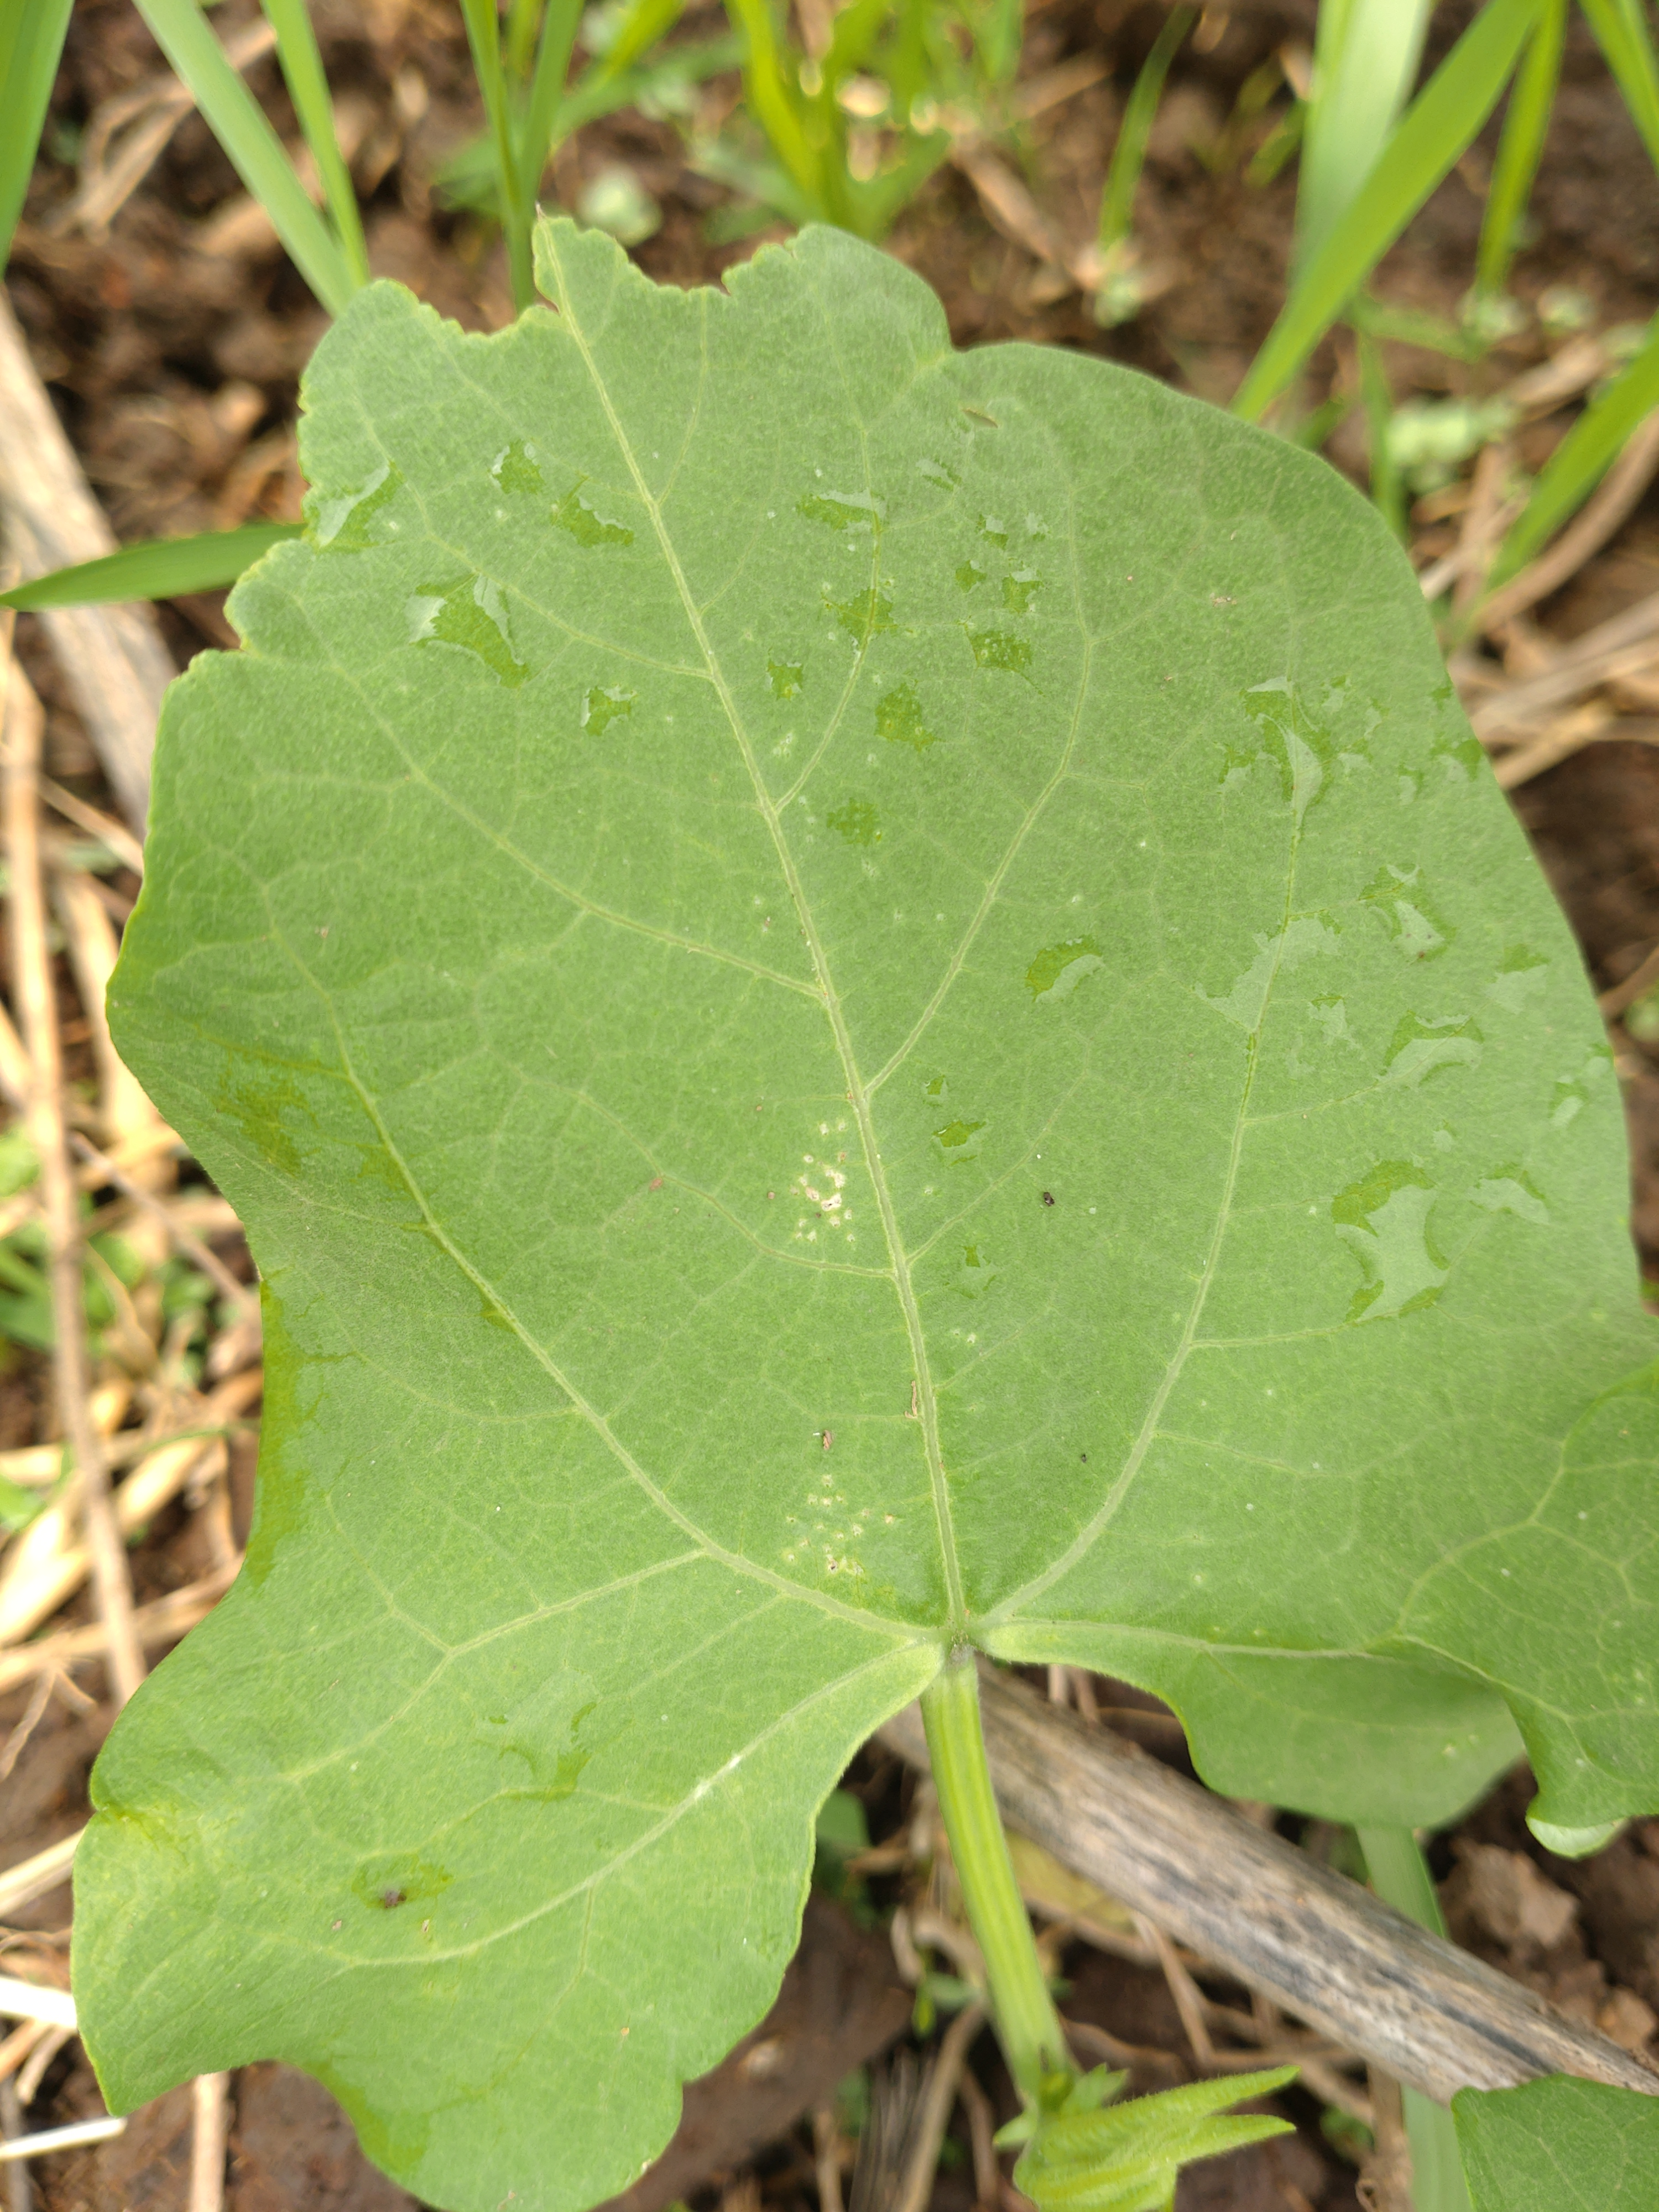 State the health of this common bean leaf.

healthy
